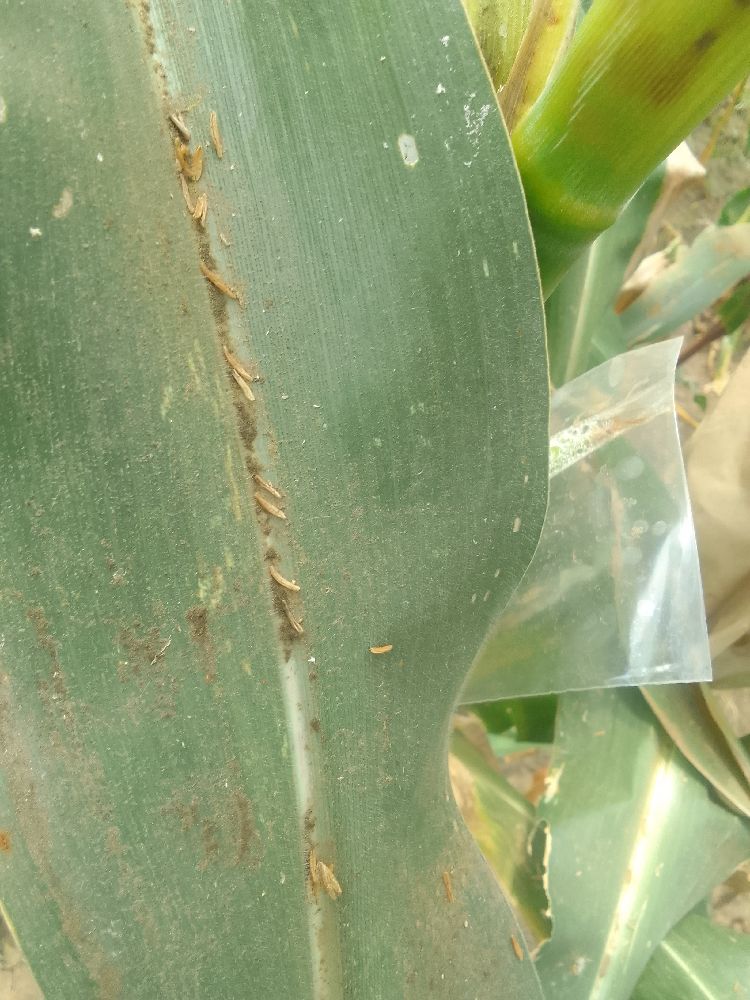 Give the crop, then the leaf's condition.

maize, healthy
